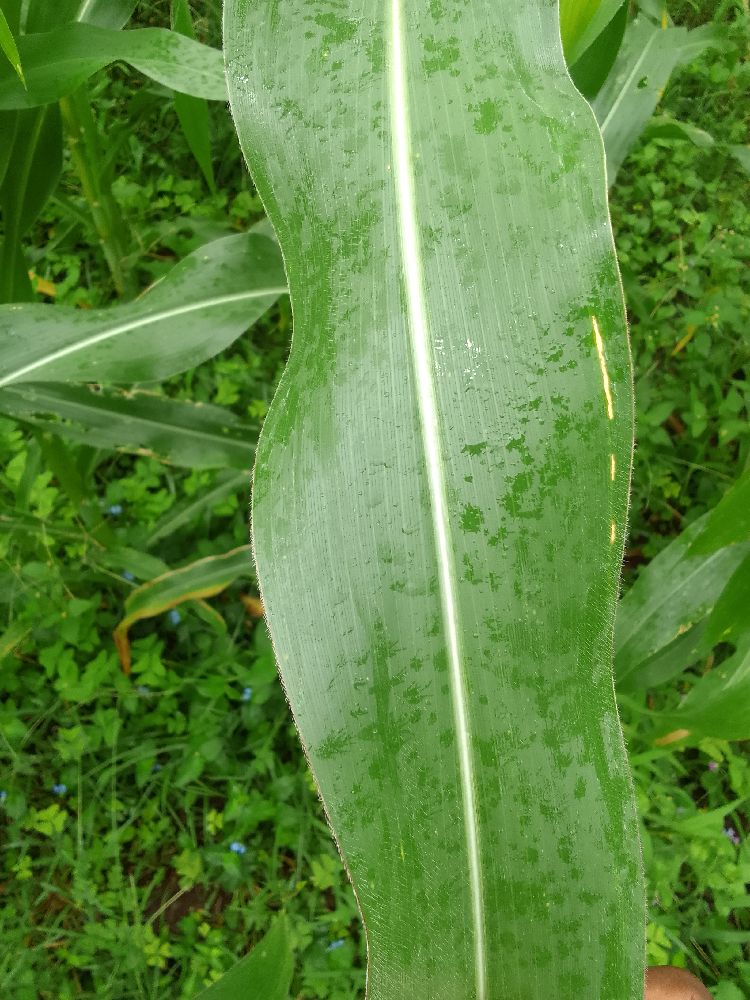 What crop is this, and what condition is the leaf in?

maize, healthy
